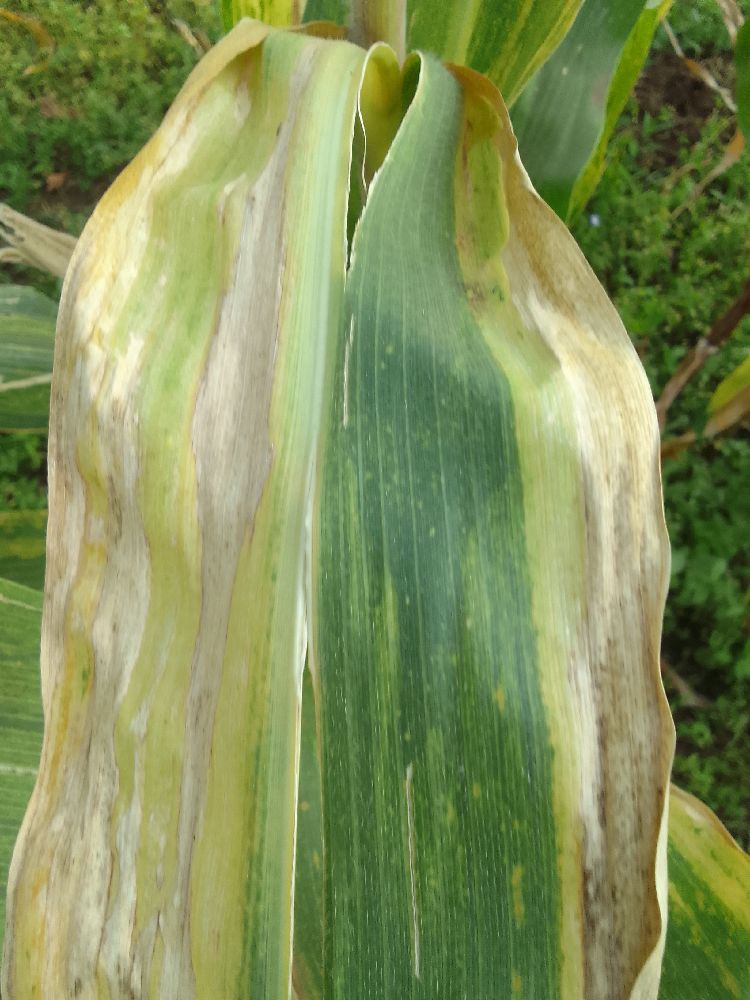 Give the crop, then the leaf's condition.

maize, maize lethal necrosis
